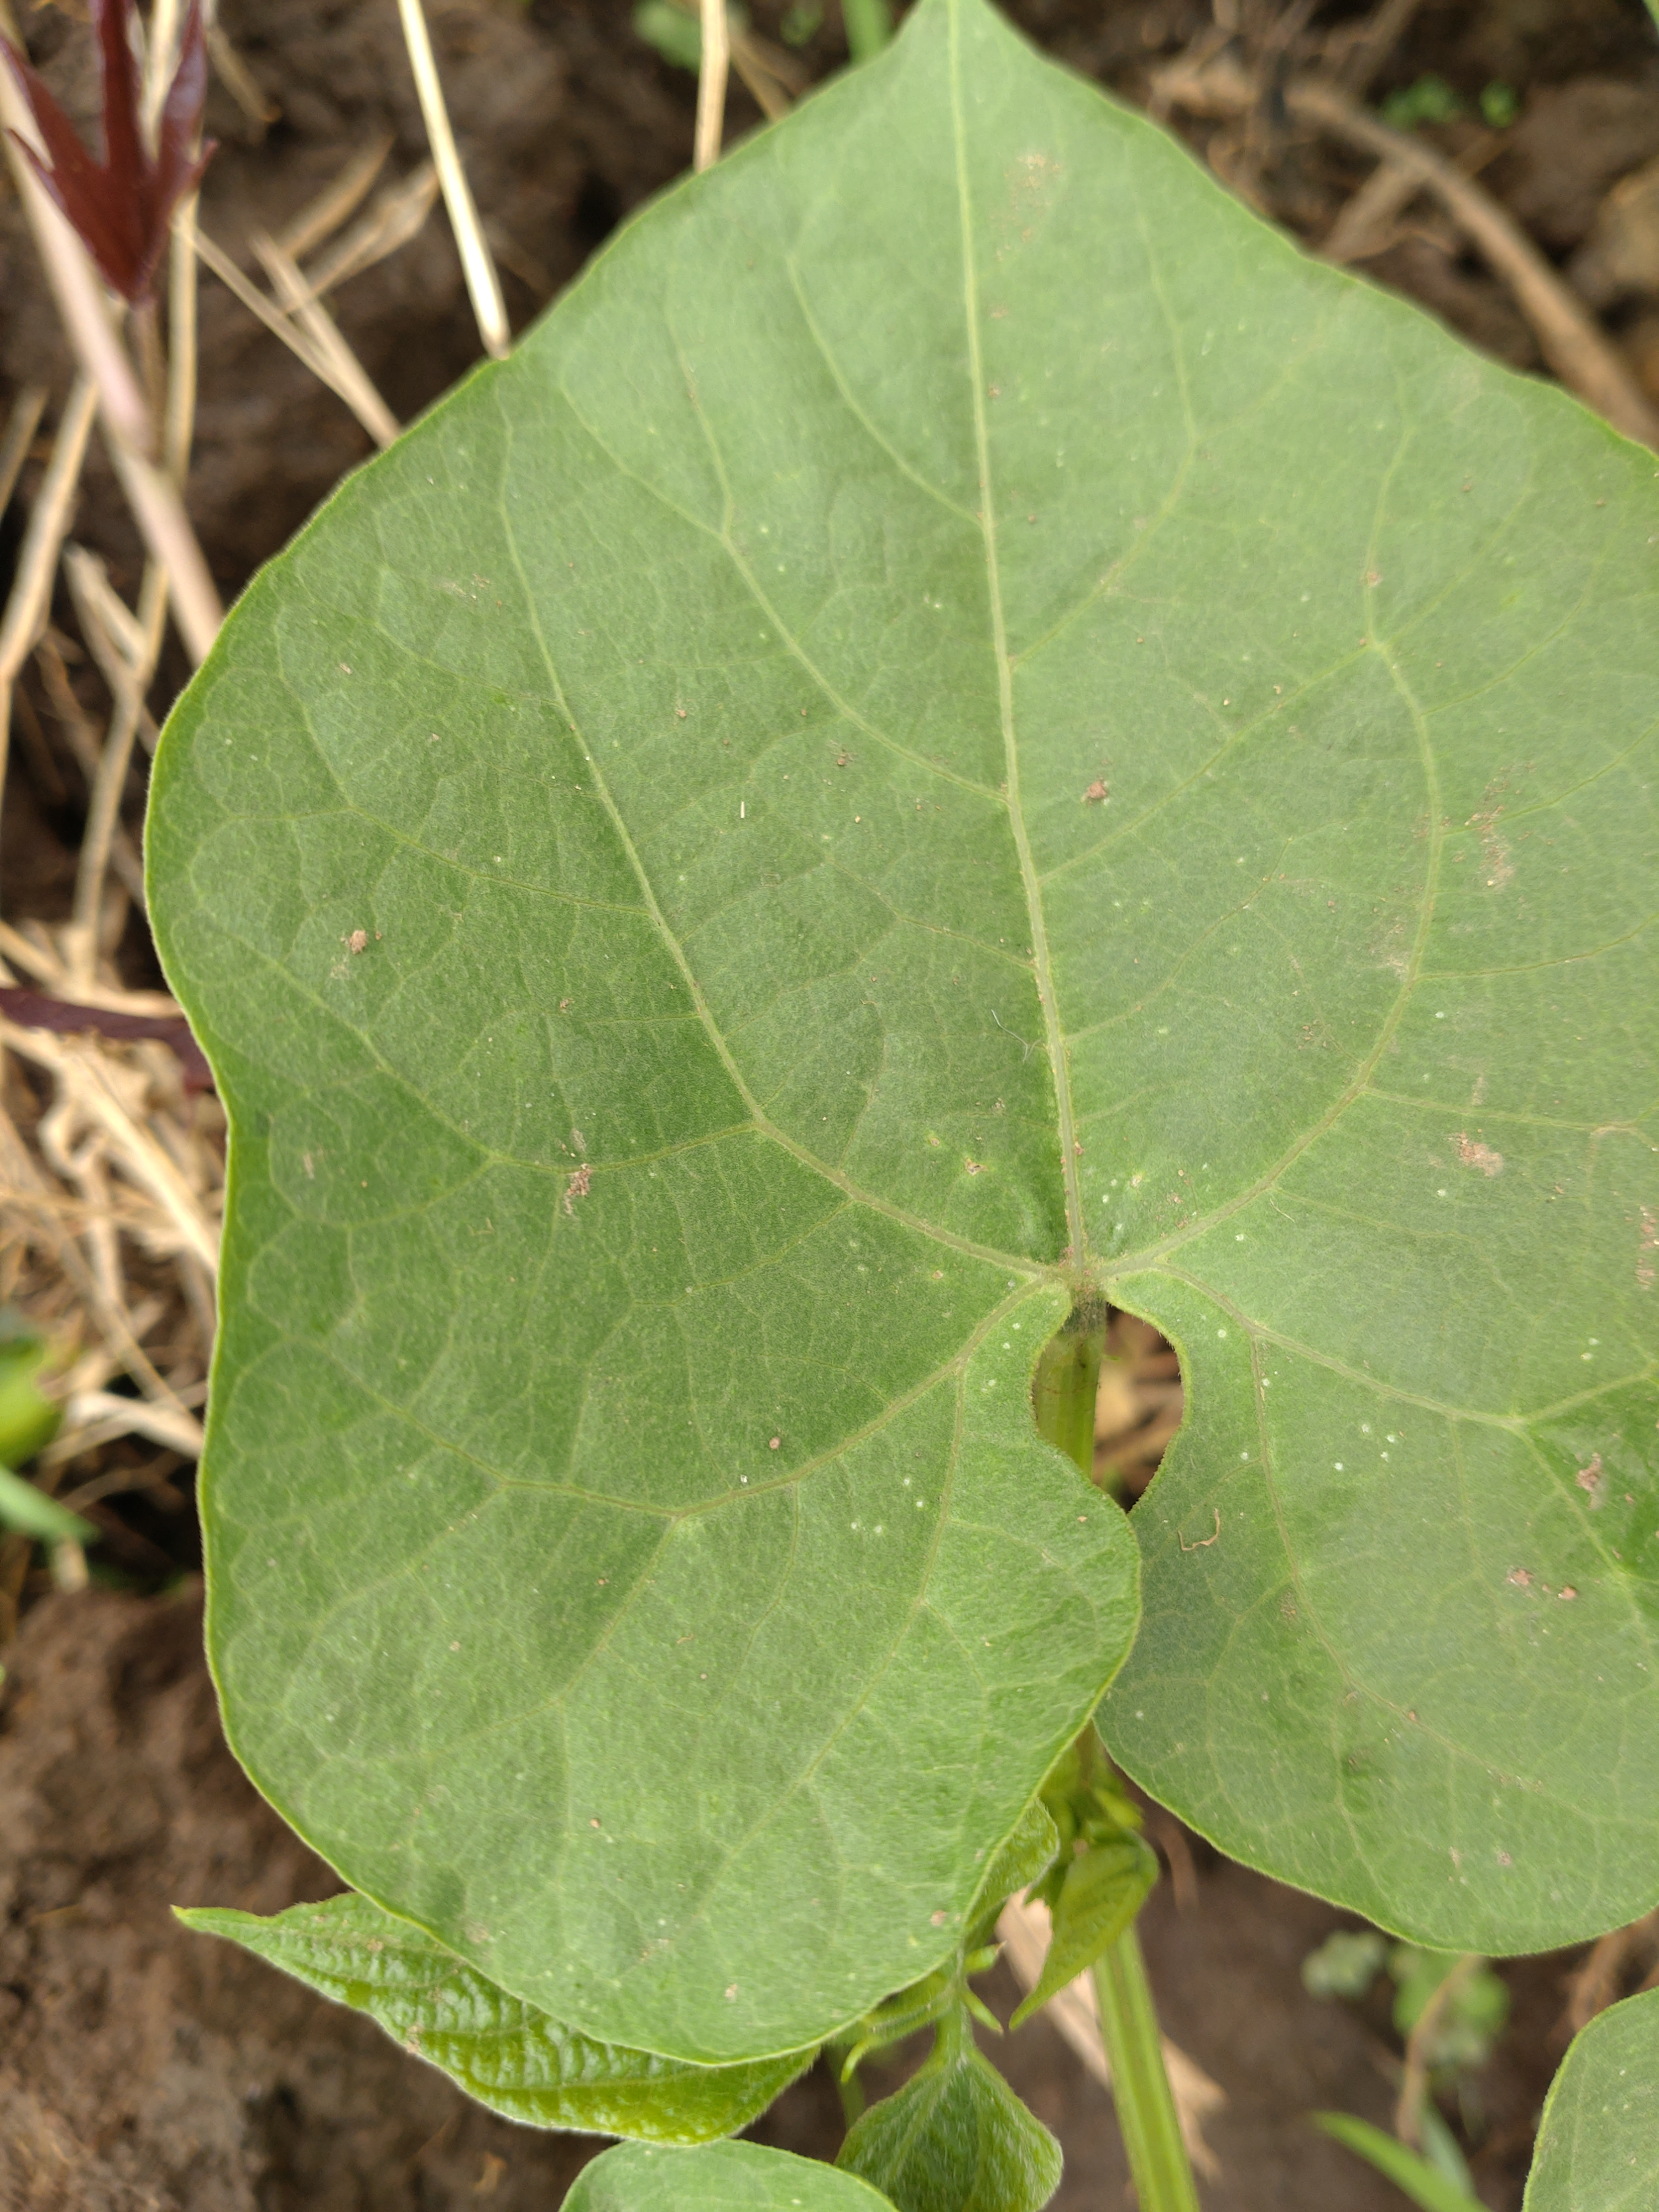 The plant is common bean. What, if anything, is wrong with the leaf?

healthy
